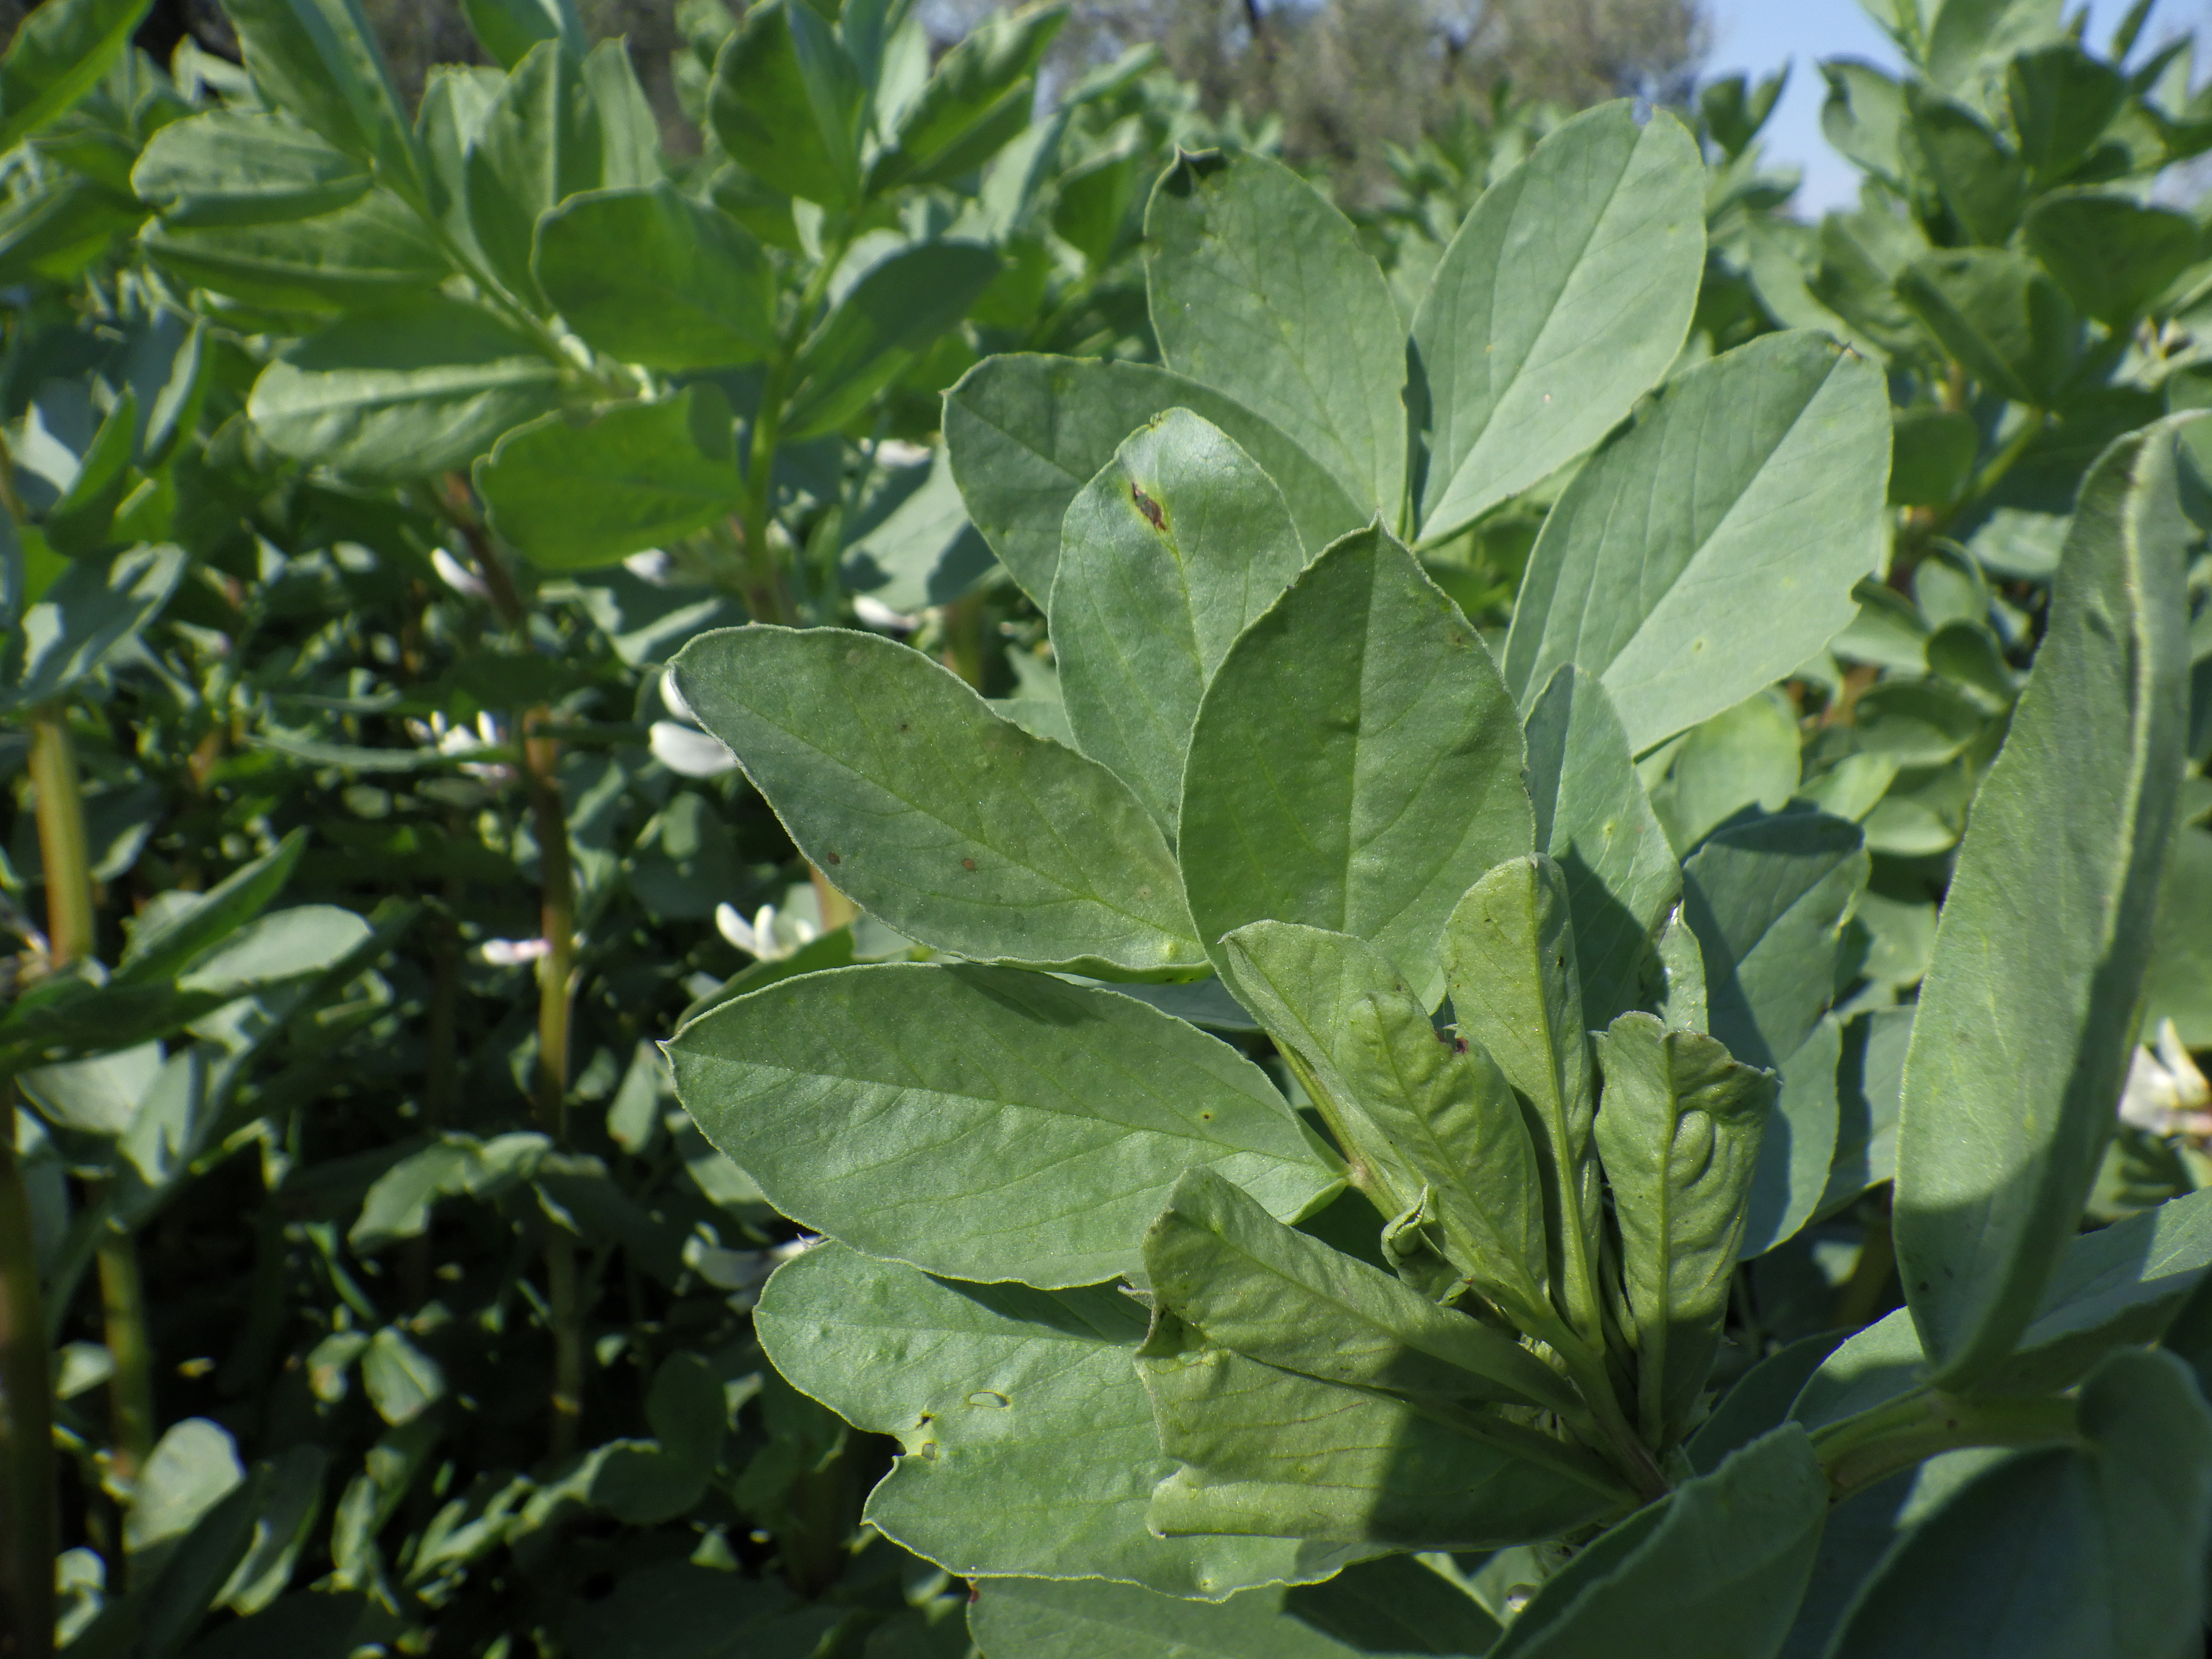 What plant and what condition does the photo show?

faba bean, chocolate spot
